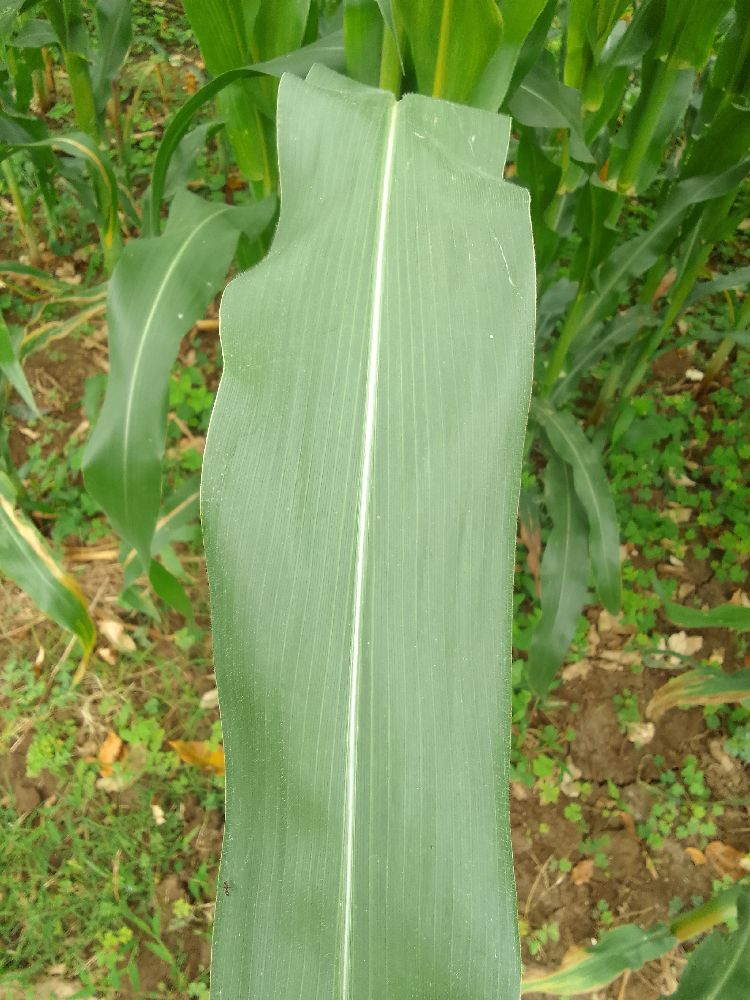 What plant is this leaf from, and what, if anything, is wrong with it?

maize, healthy
